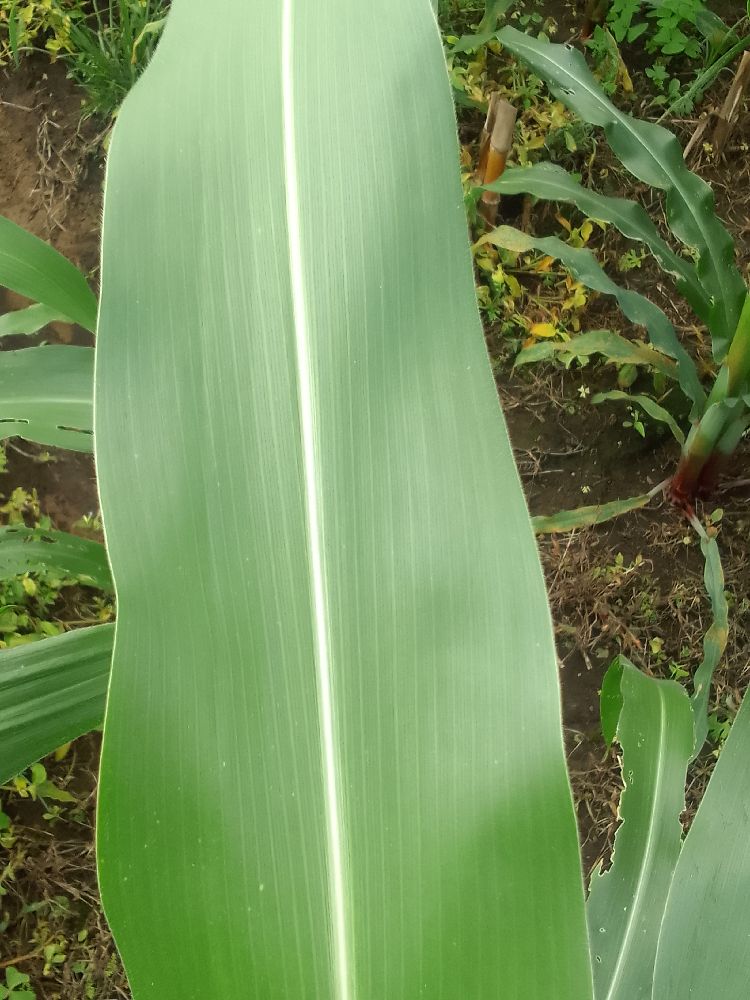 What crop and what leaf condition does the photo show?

maize, healthy
